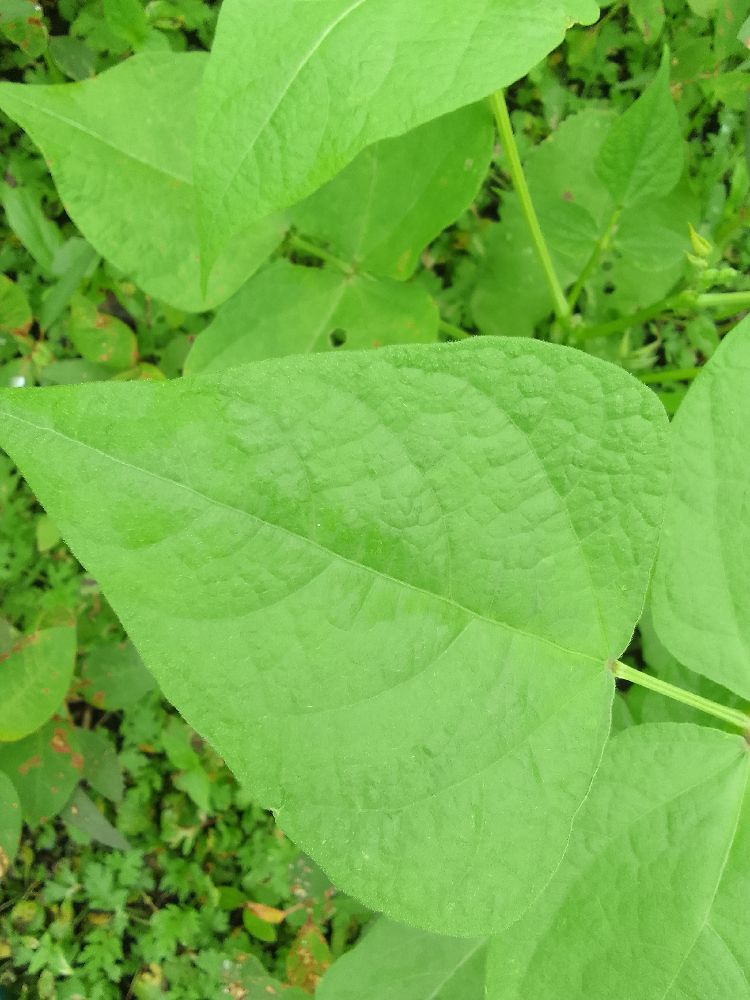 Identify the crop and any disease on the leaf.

common bean, healthy
